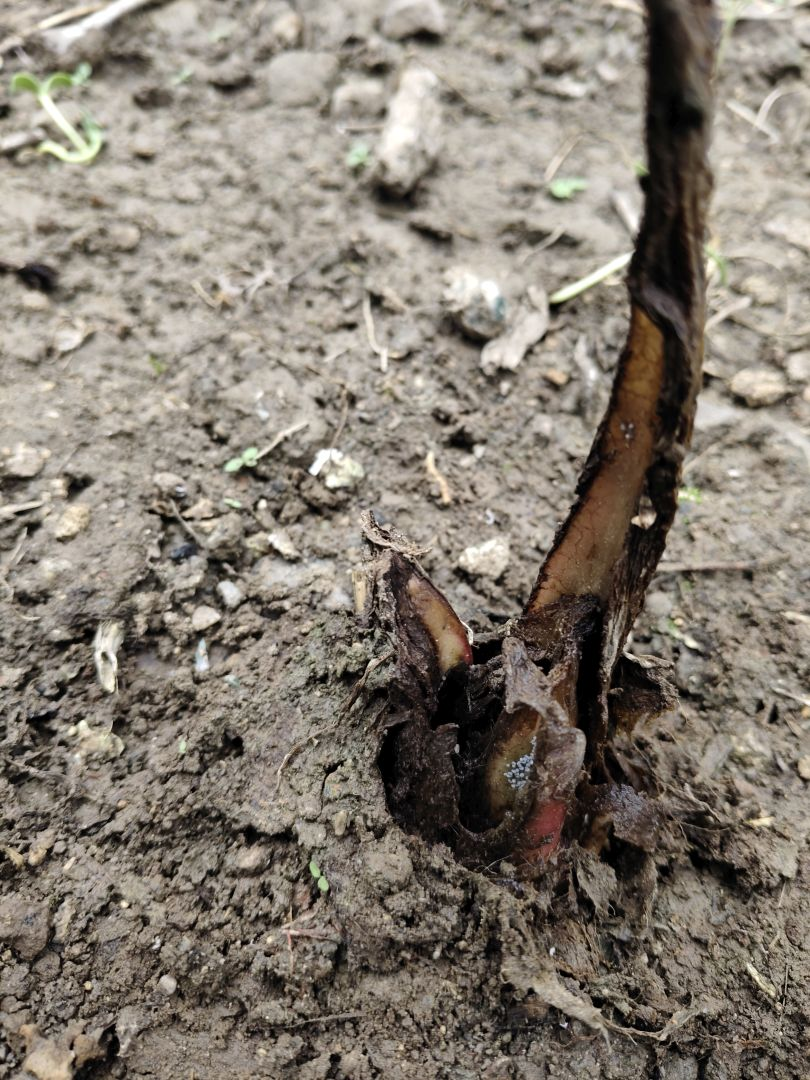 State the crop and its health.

taro, root rot
